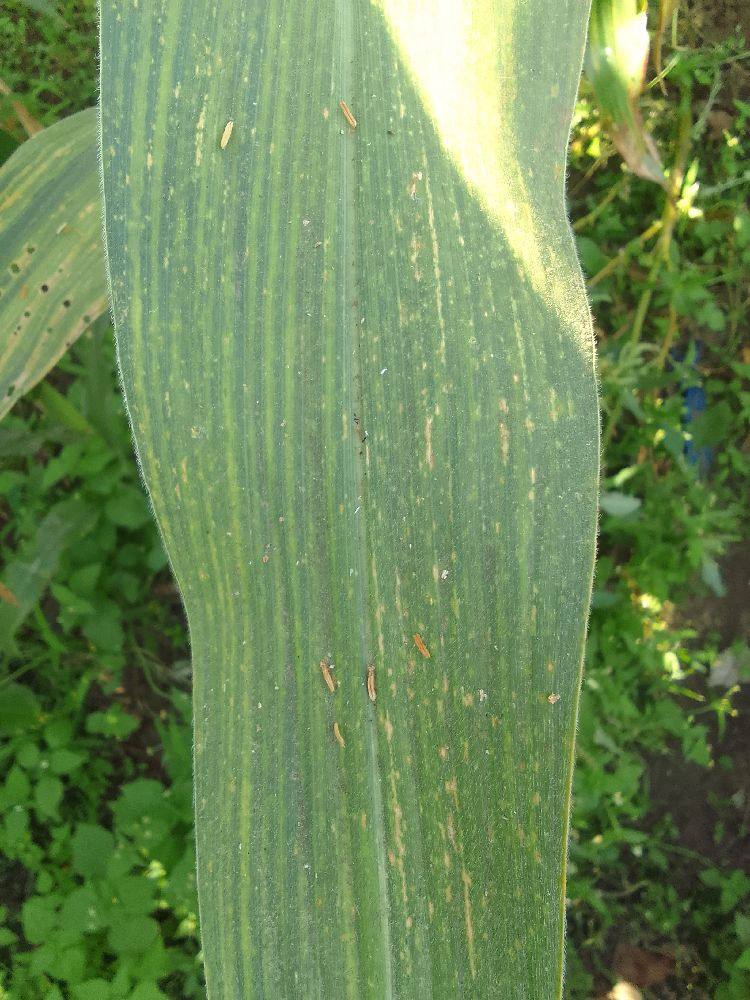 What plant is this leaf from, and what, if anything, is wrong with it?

maize, maize lethal necrosis
